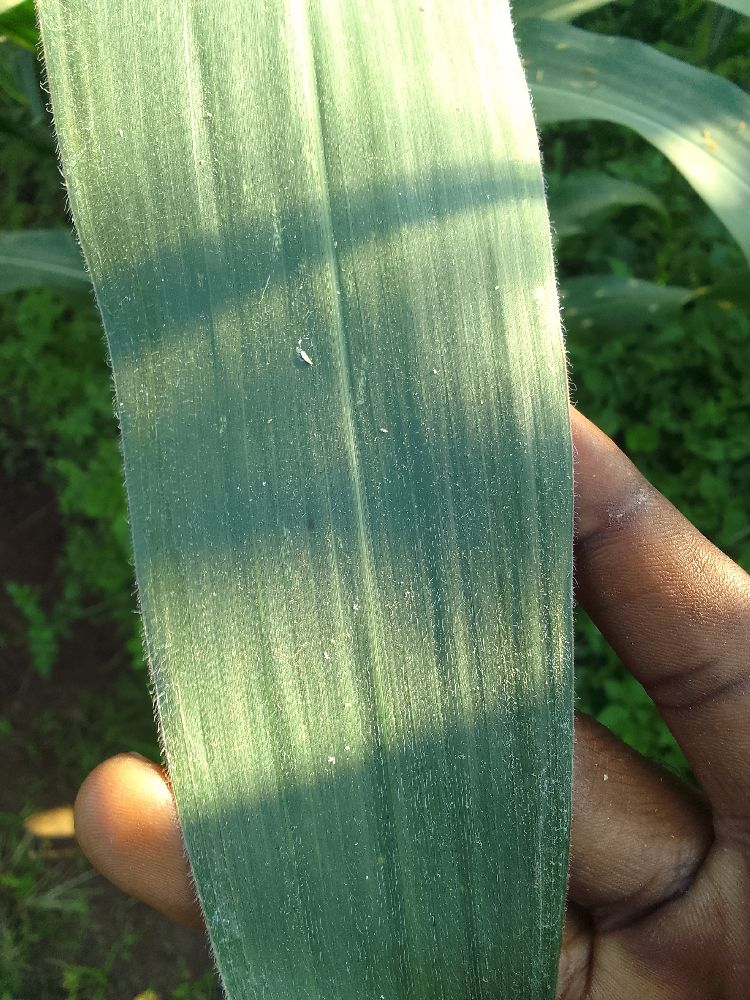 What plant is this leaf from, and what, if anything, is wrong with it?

maize, healthy
